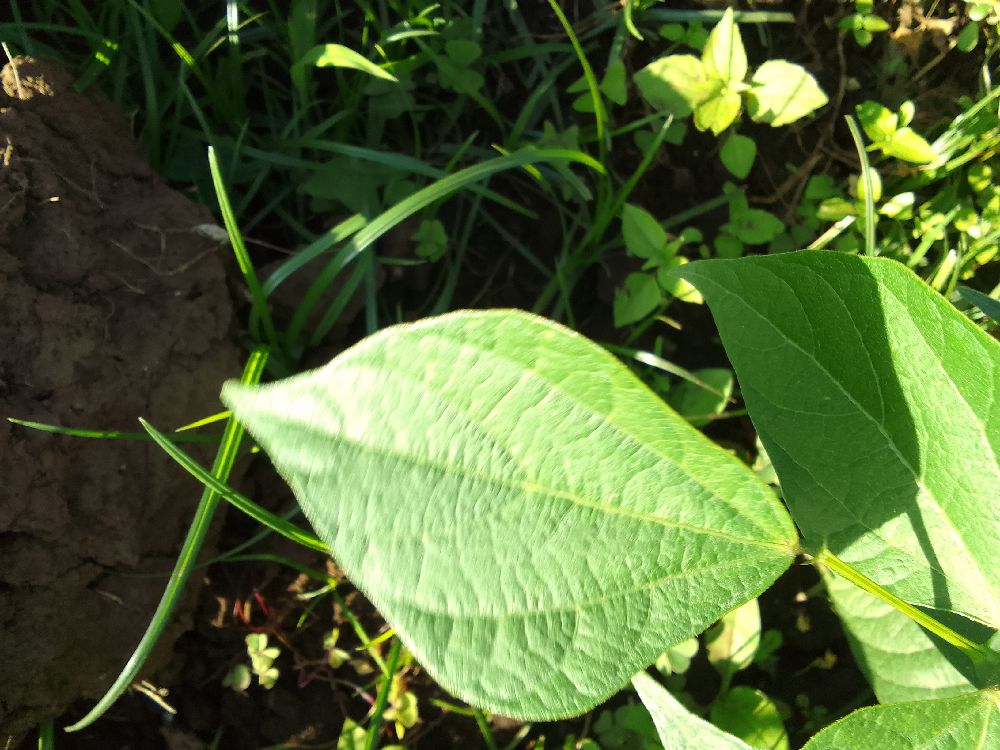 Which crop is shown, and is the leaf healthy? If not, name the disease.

common bean, healthy
